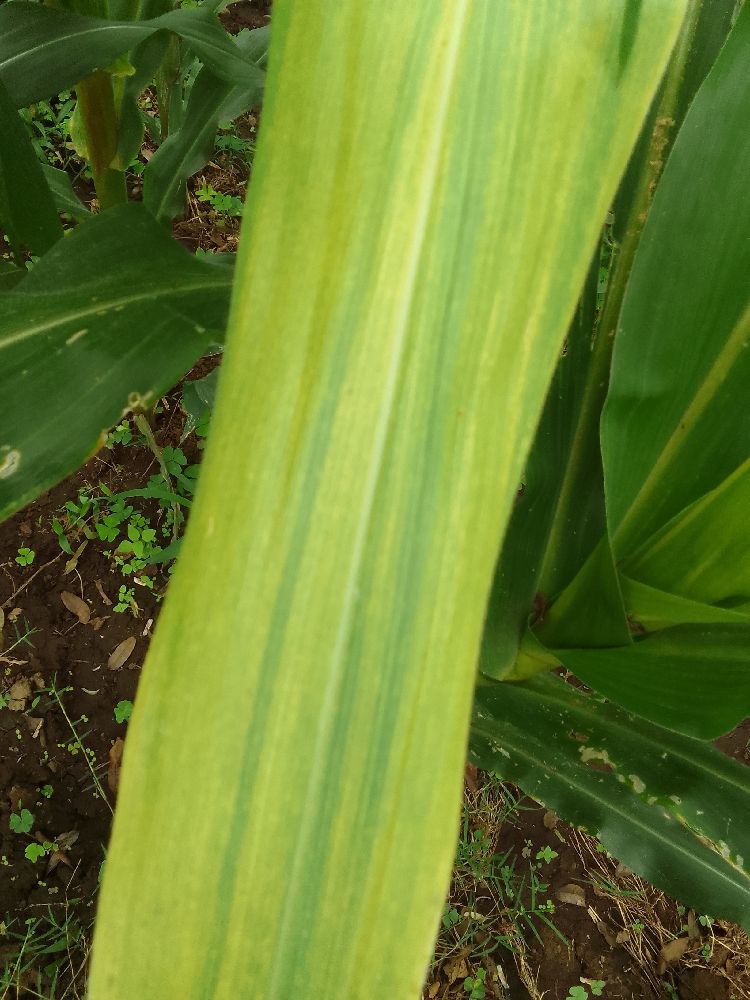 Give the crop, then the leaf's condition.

maize, maize lethal necrosis
